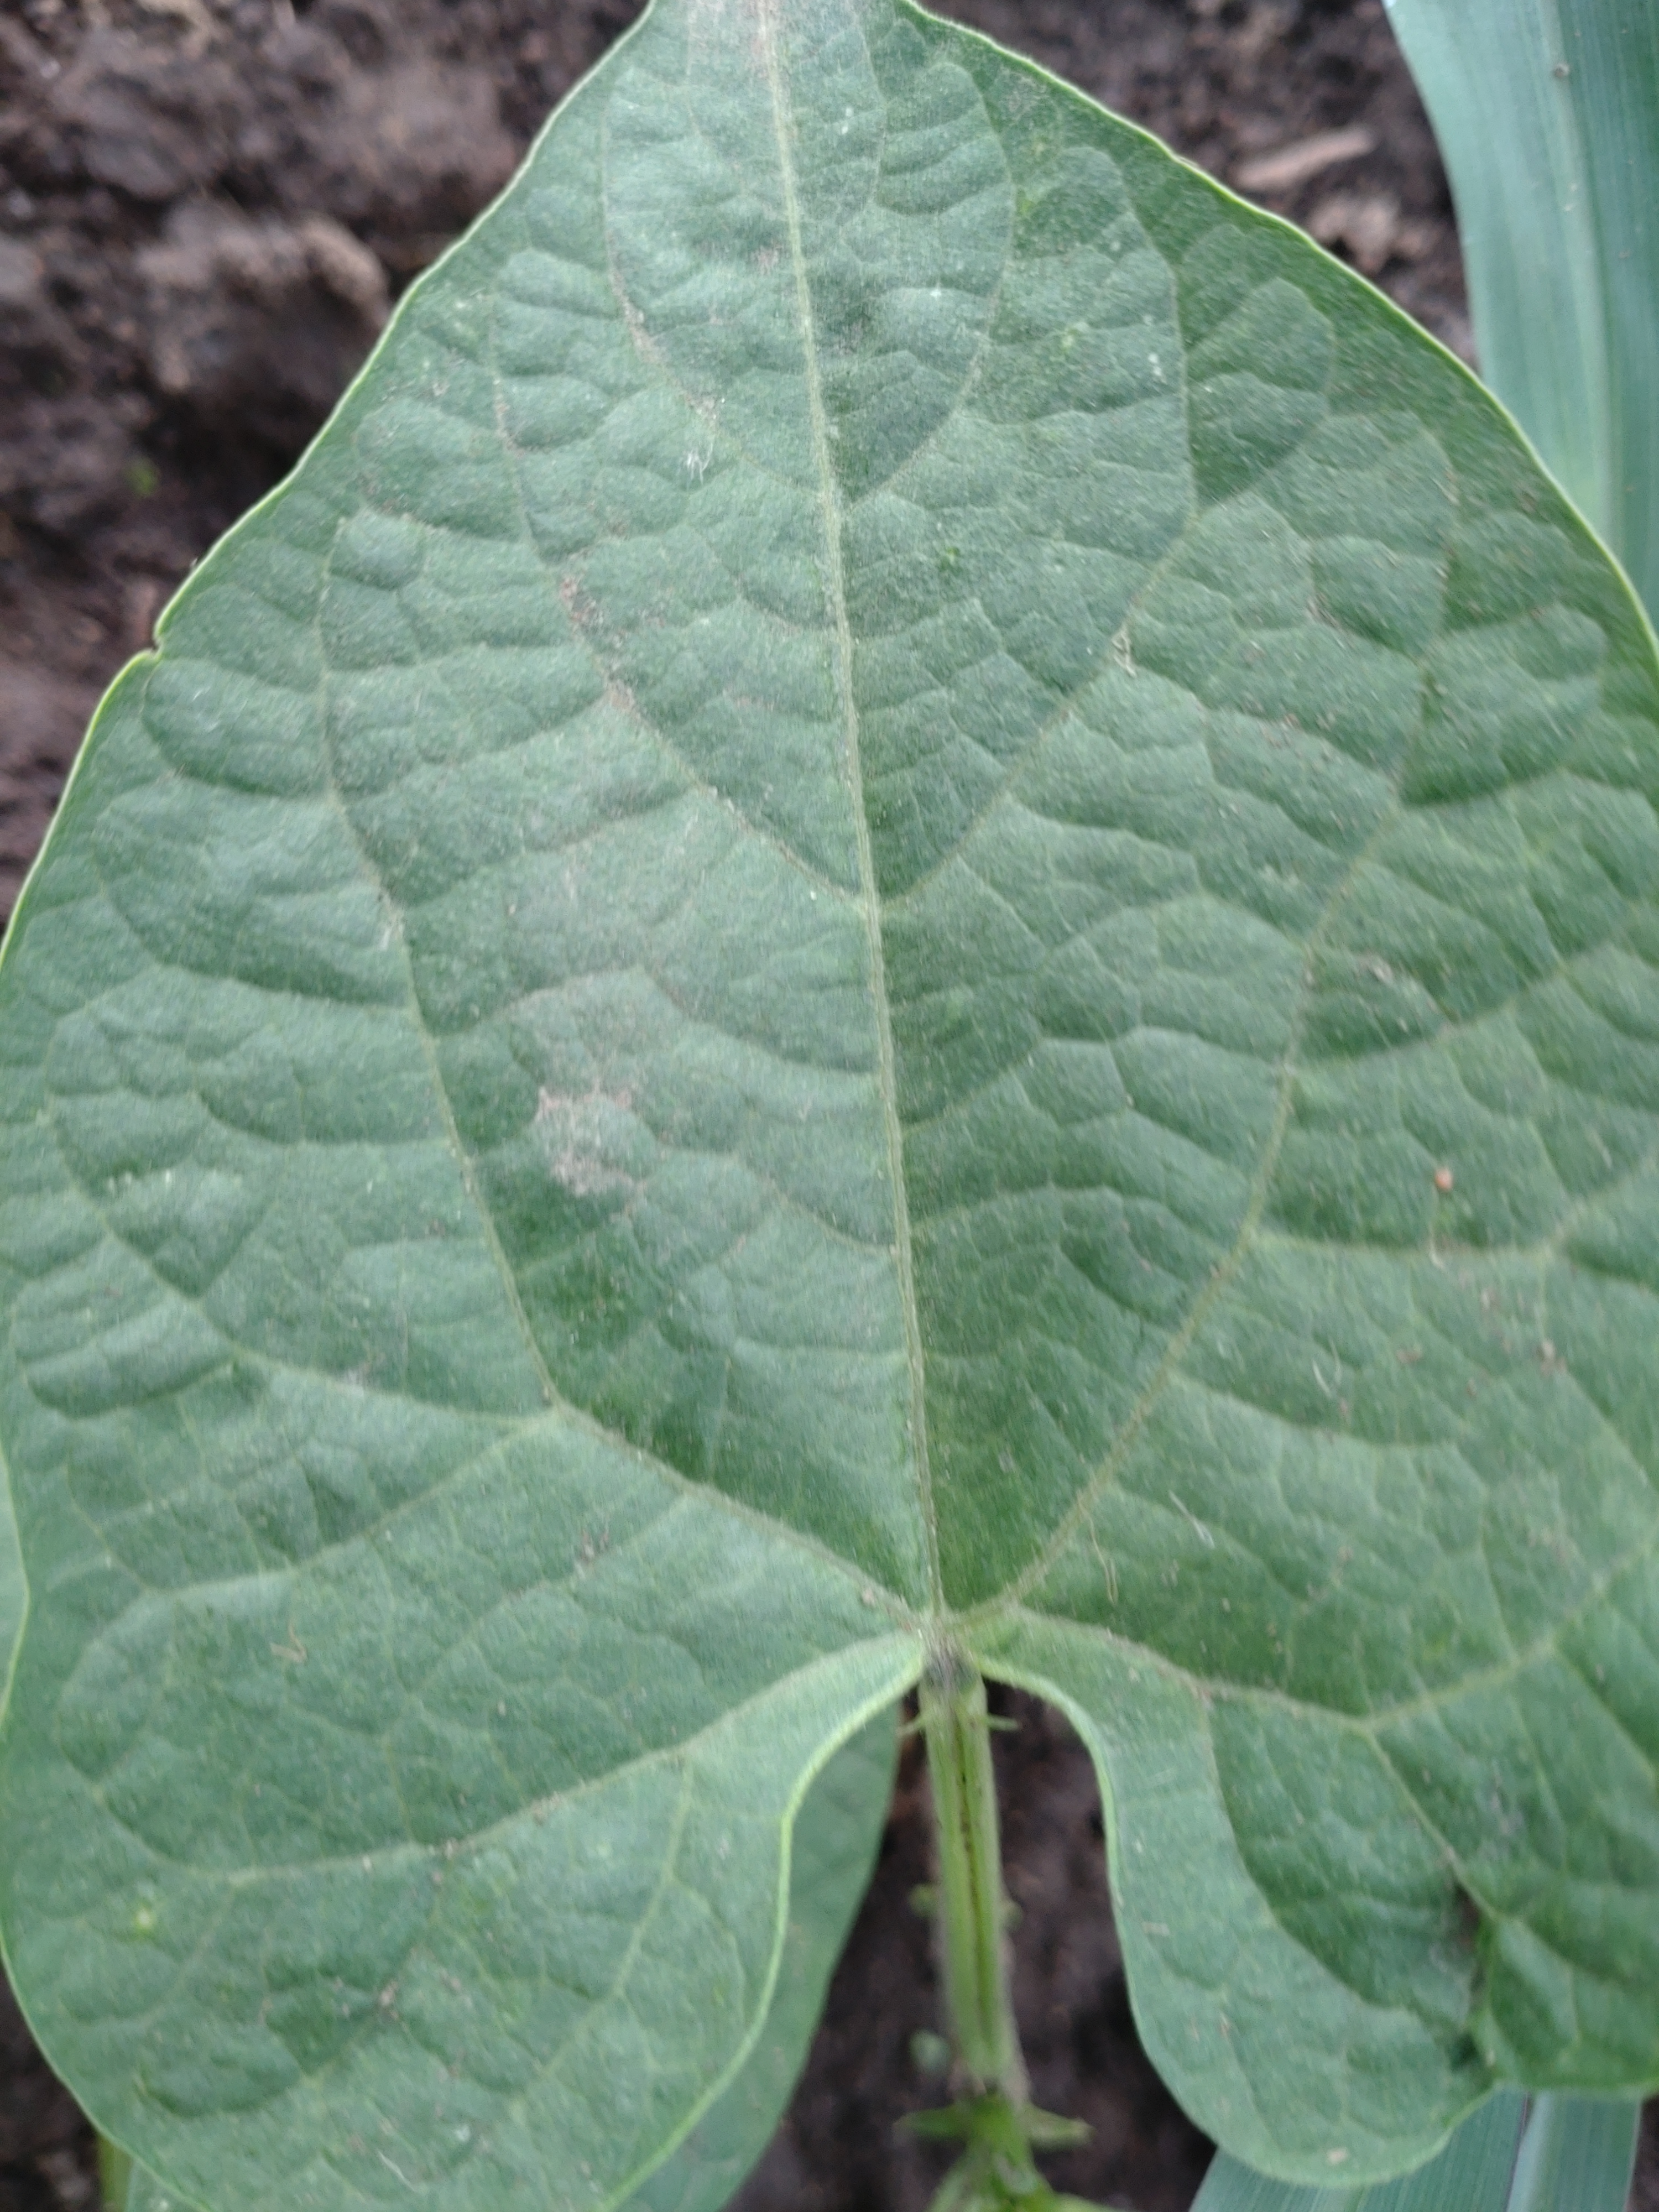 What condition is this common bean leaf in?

healthy
